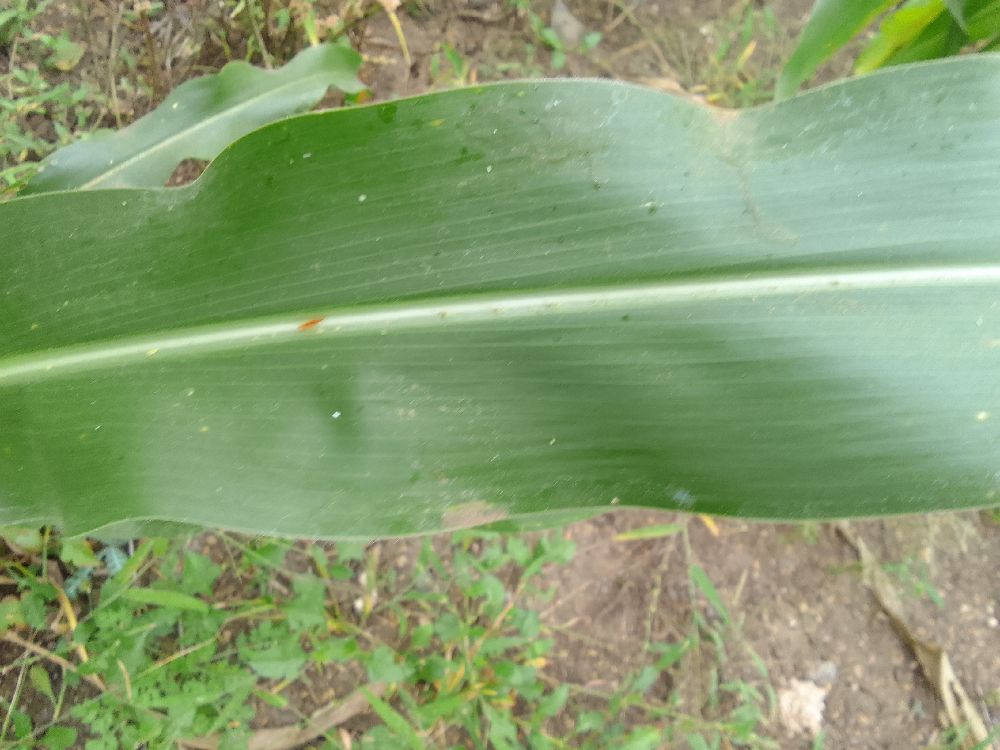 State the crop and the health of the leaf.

maize, healthy
